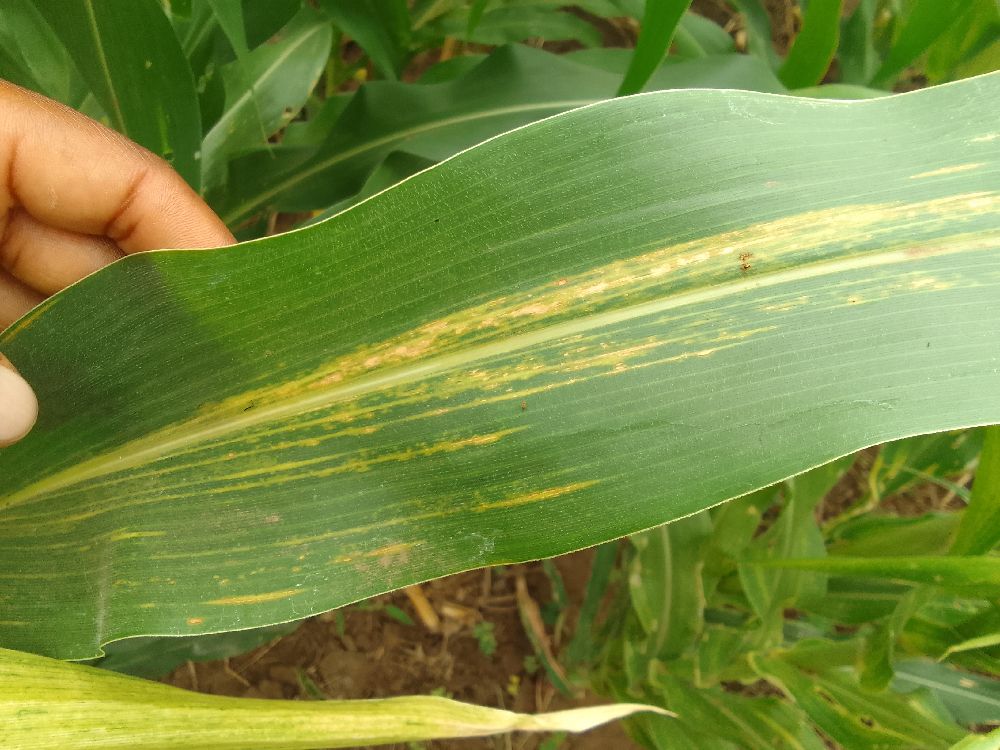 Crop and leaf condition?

maize, maize lethal necrosis
